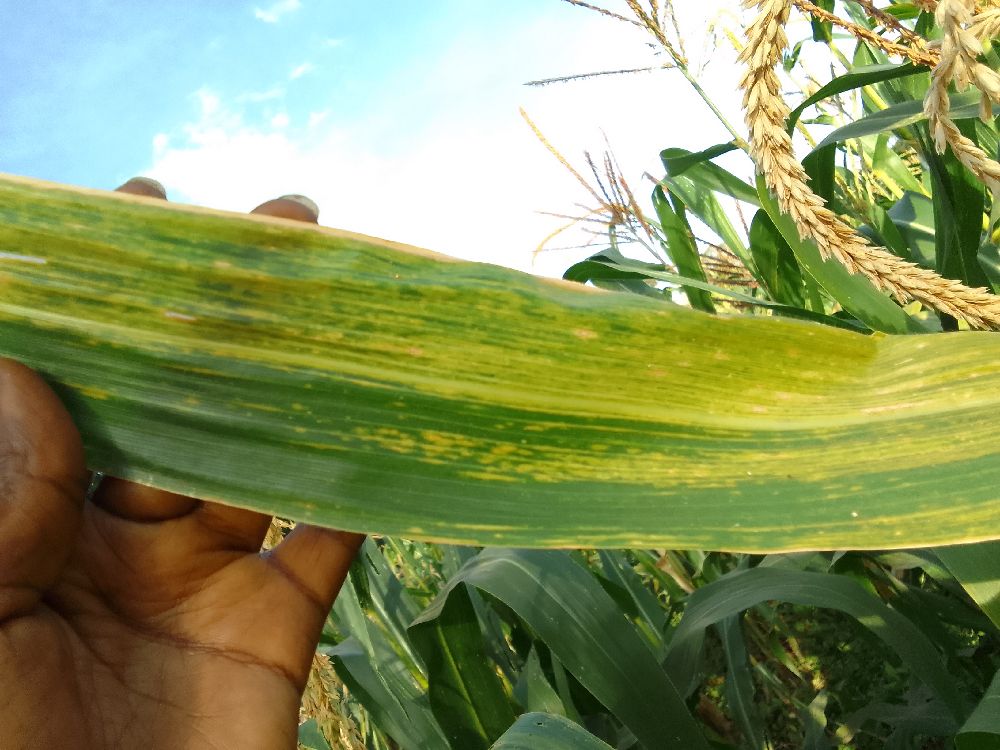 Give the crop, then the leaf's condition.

maize, maize lethal necrosis
